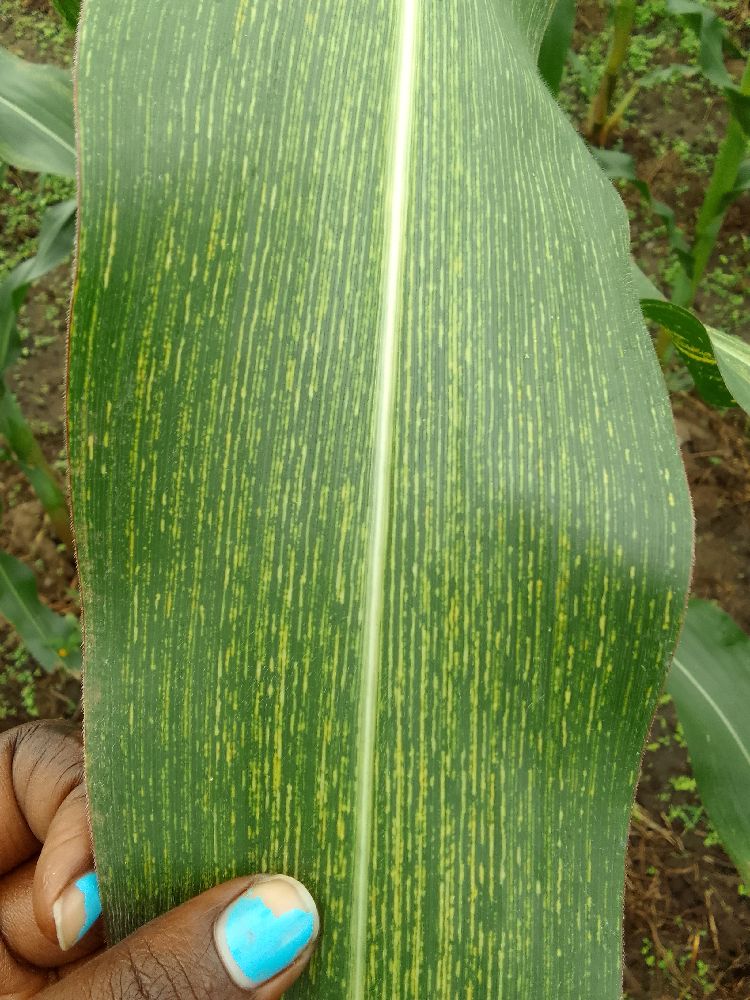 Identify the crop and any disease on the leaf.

maize, maize streak virus
